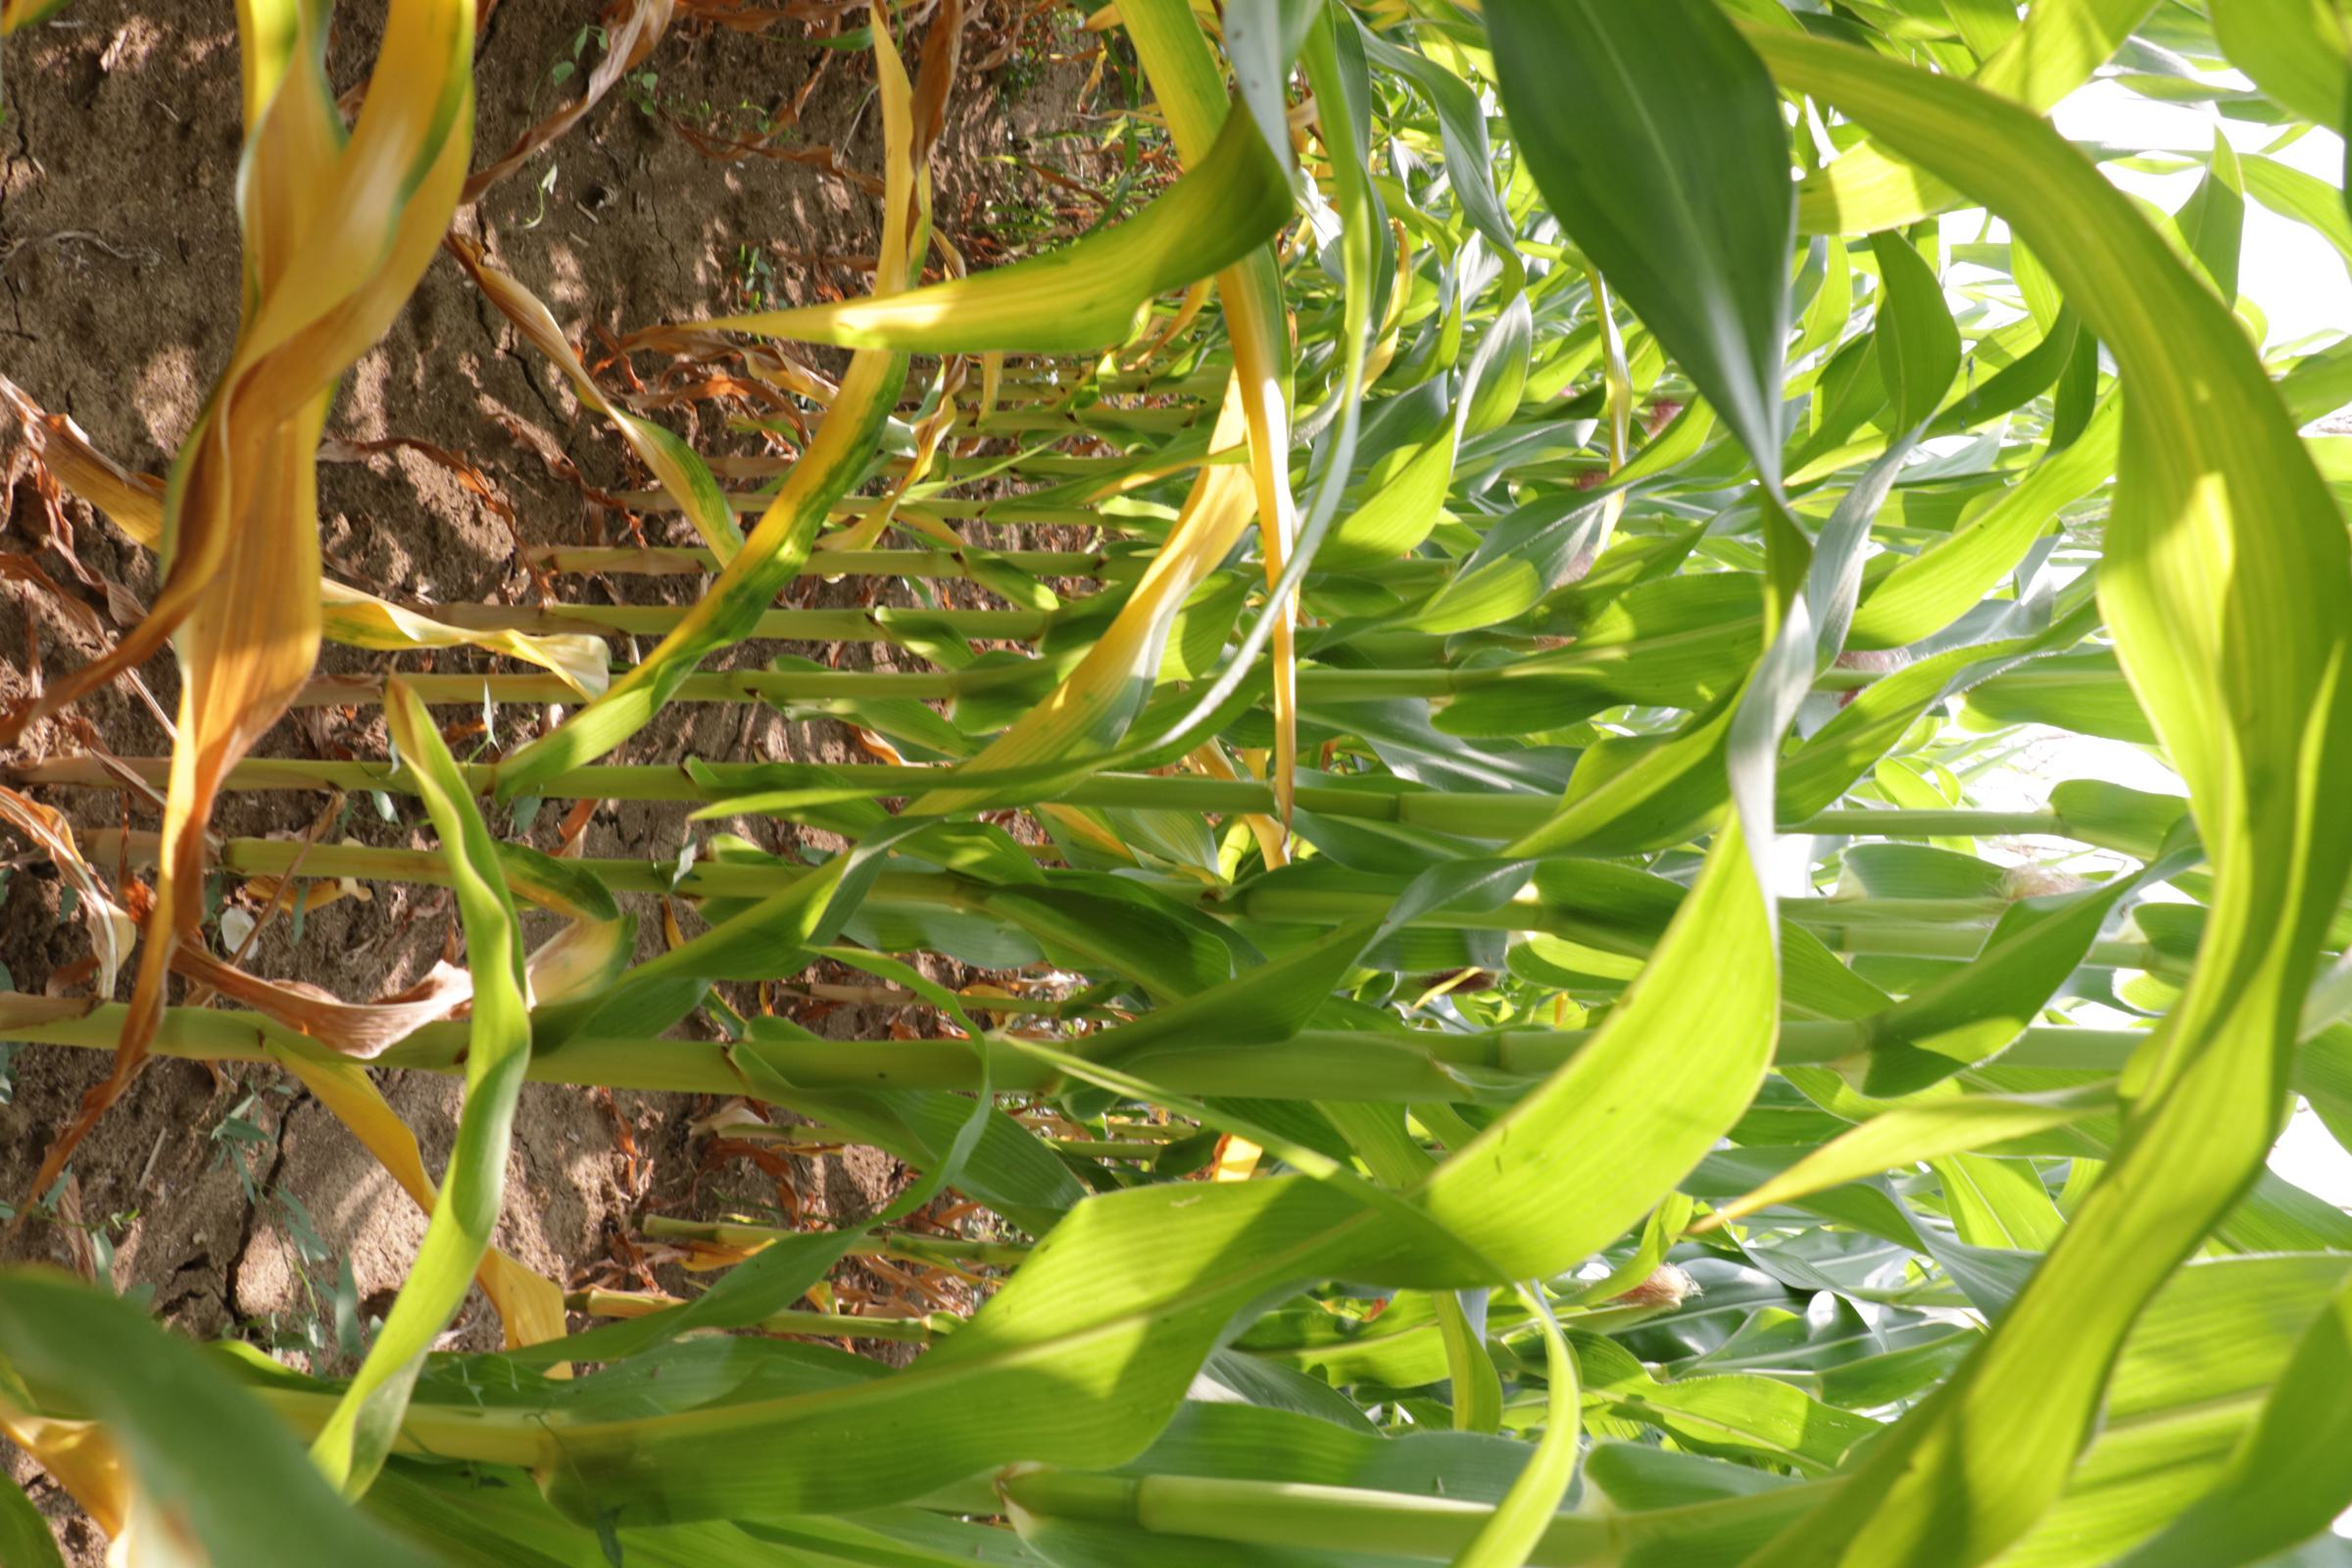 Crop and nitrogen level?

maize, no added nitrogen
